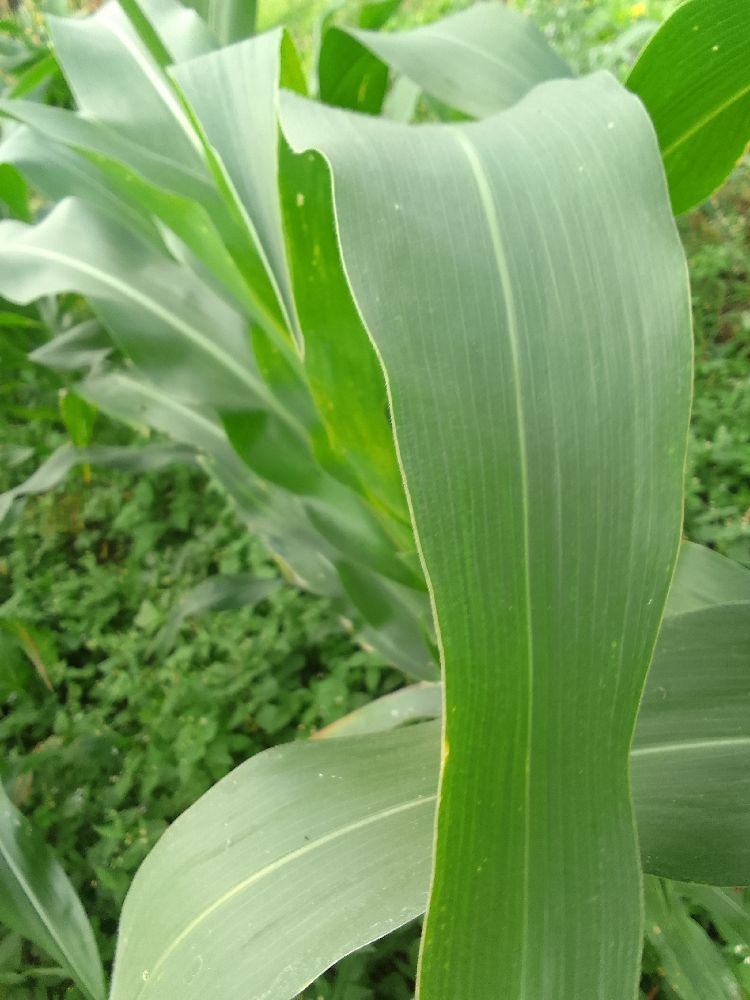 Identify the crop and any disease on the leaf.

maize, healthy
